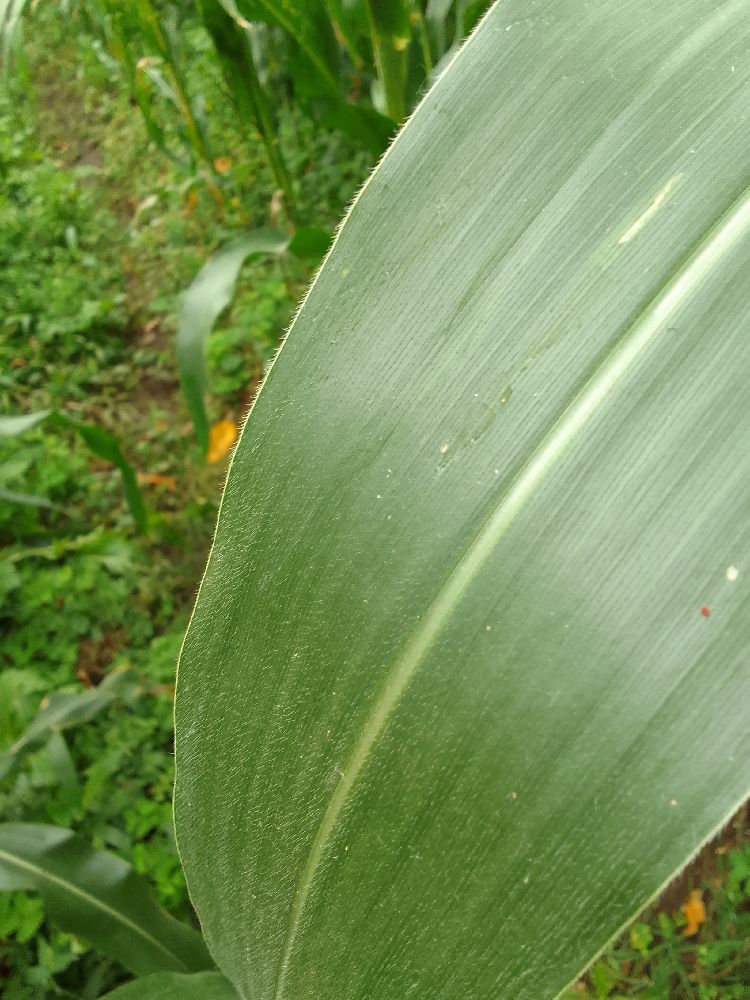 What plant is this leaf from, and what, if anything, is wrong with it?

maize, healthy
